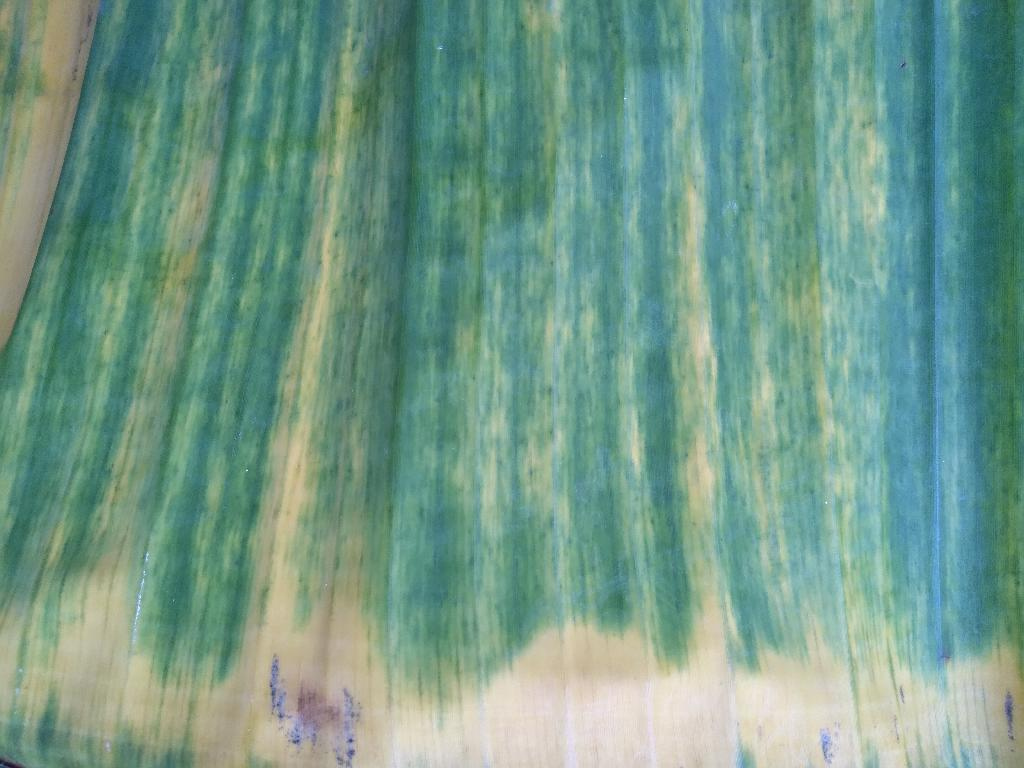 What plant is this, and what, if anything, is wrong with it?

banana, fusarium wilt race 1
